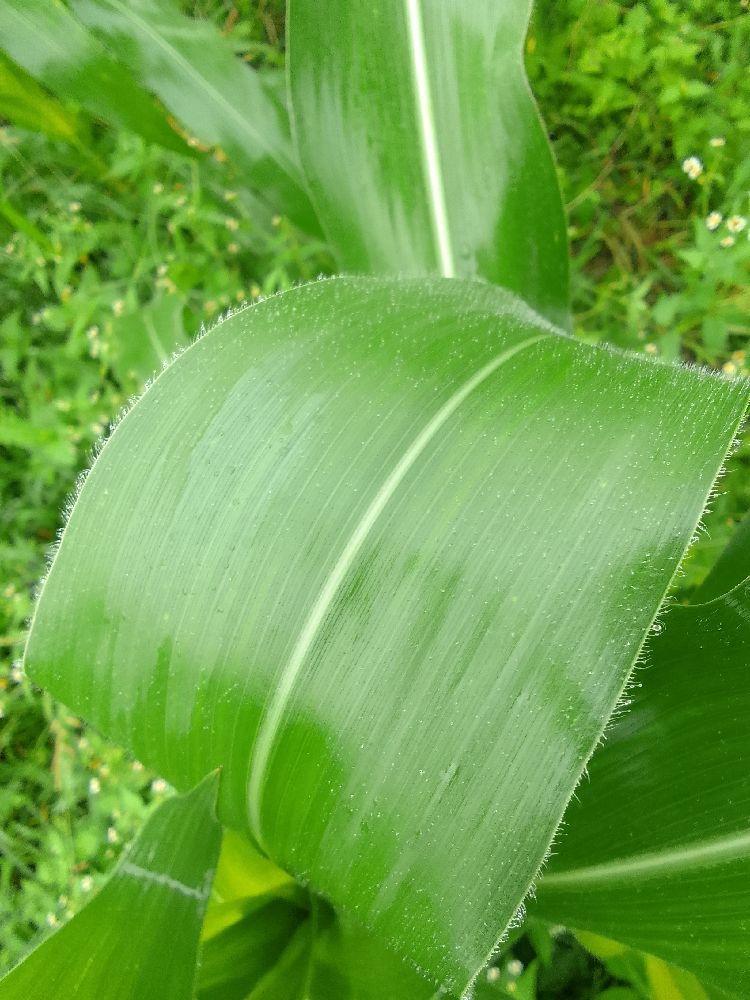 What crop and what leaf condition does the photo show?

maize, healthy
